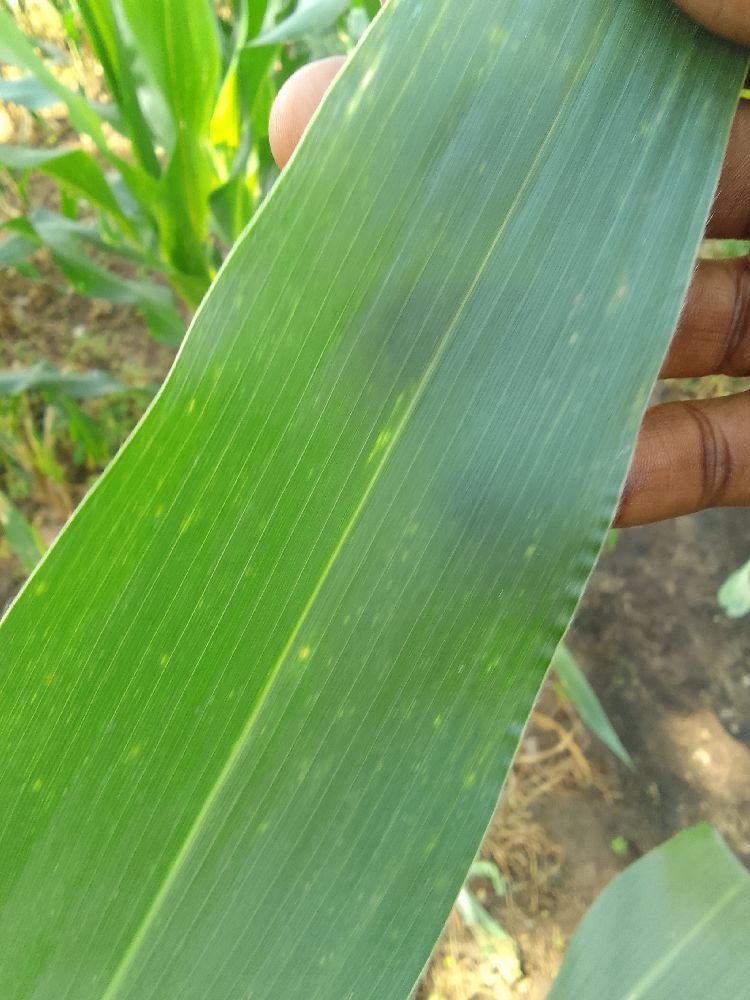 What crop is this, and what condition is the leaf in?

maize, healthy
